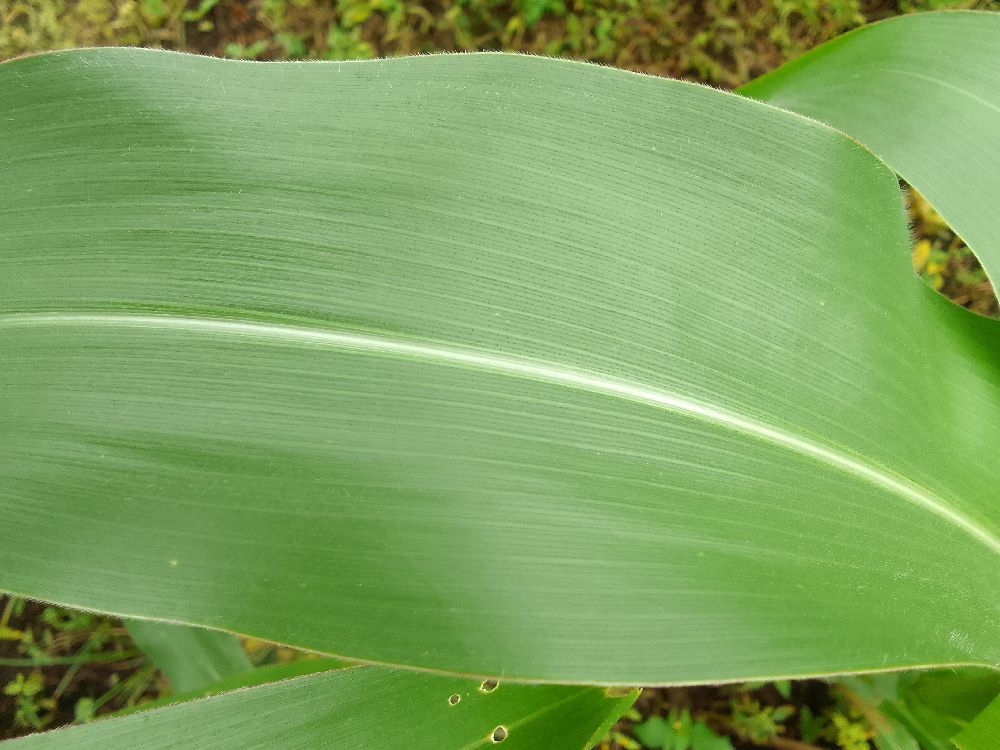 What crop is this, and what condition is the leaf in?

maize, healthy
